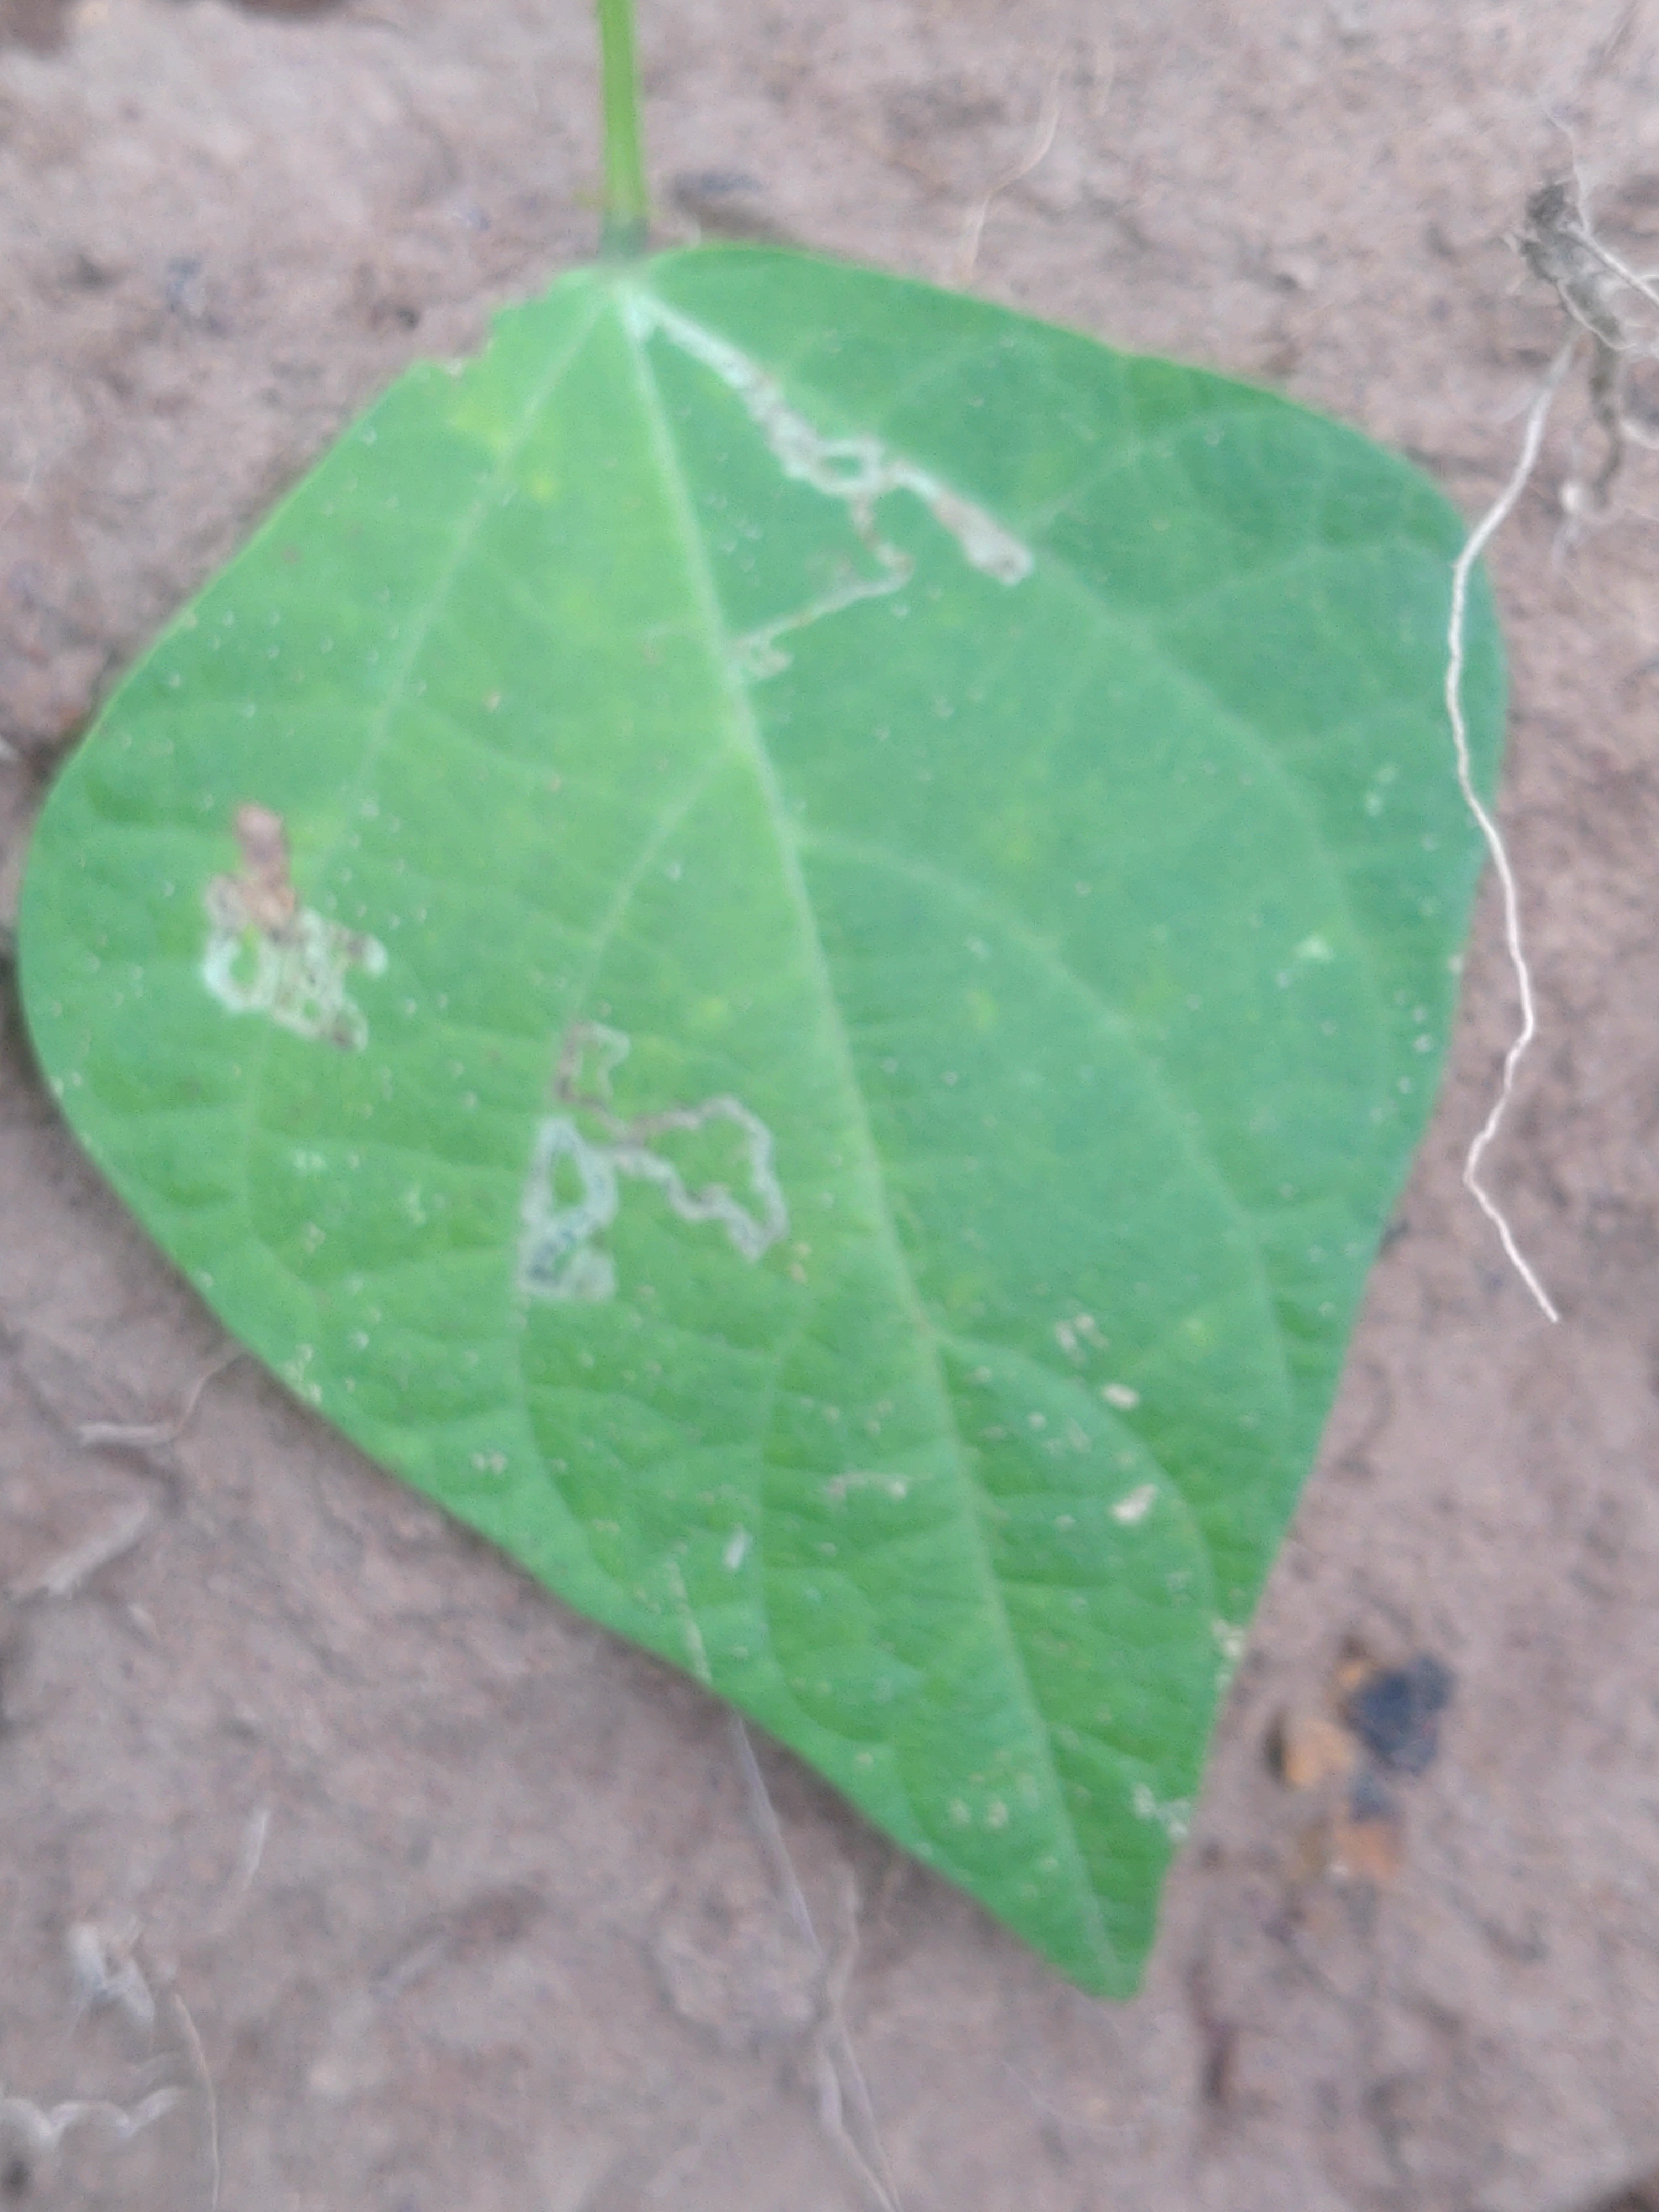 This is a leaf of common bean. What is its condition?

anthracnose
